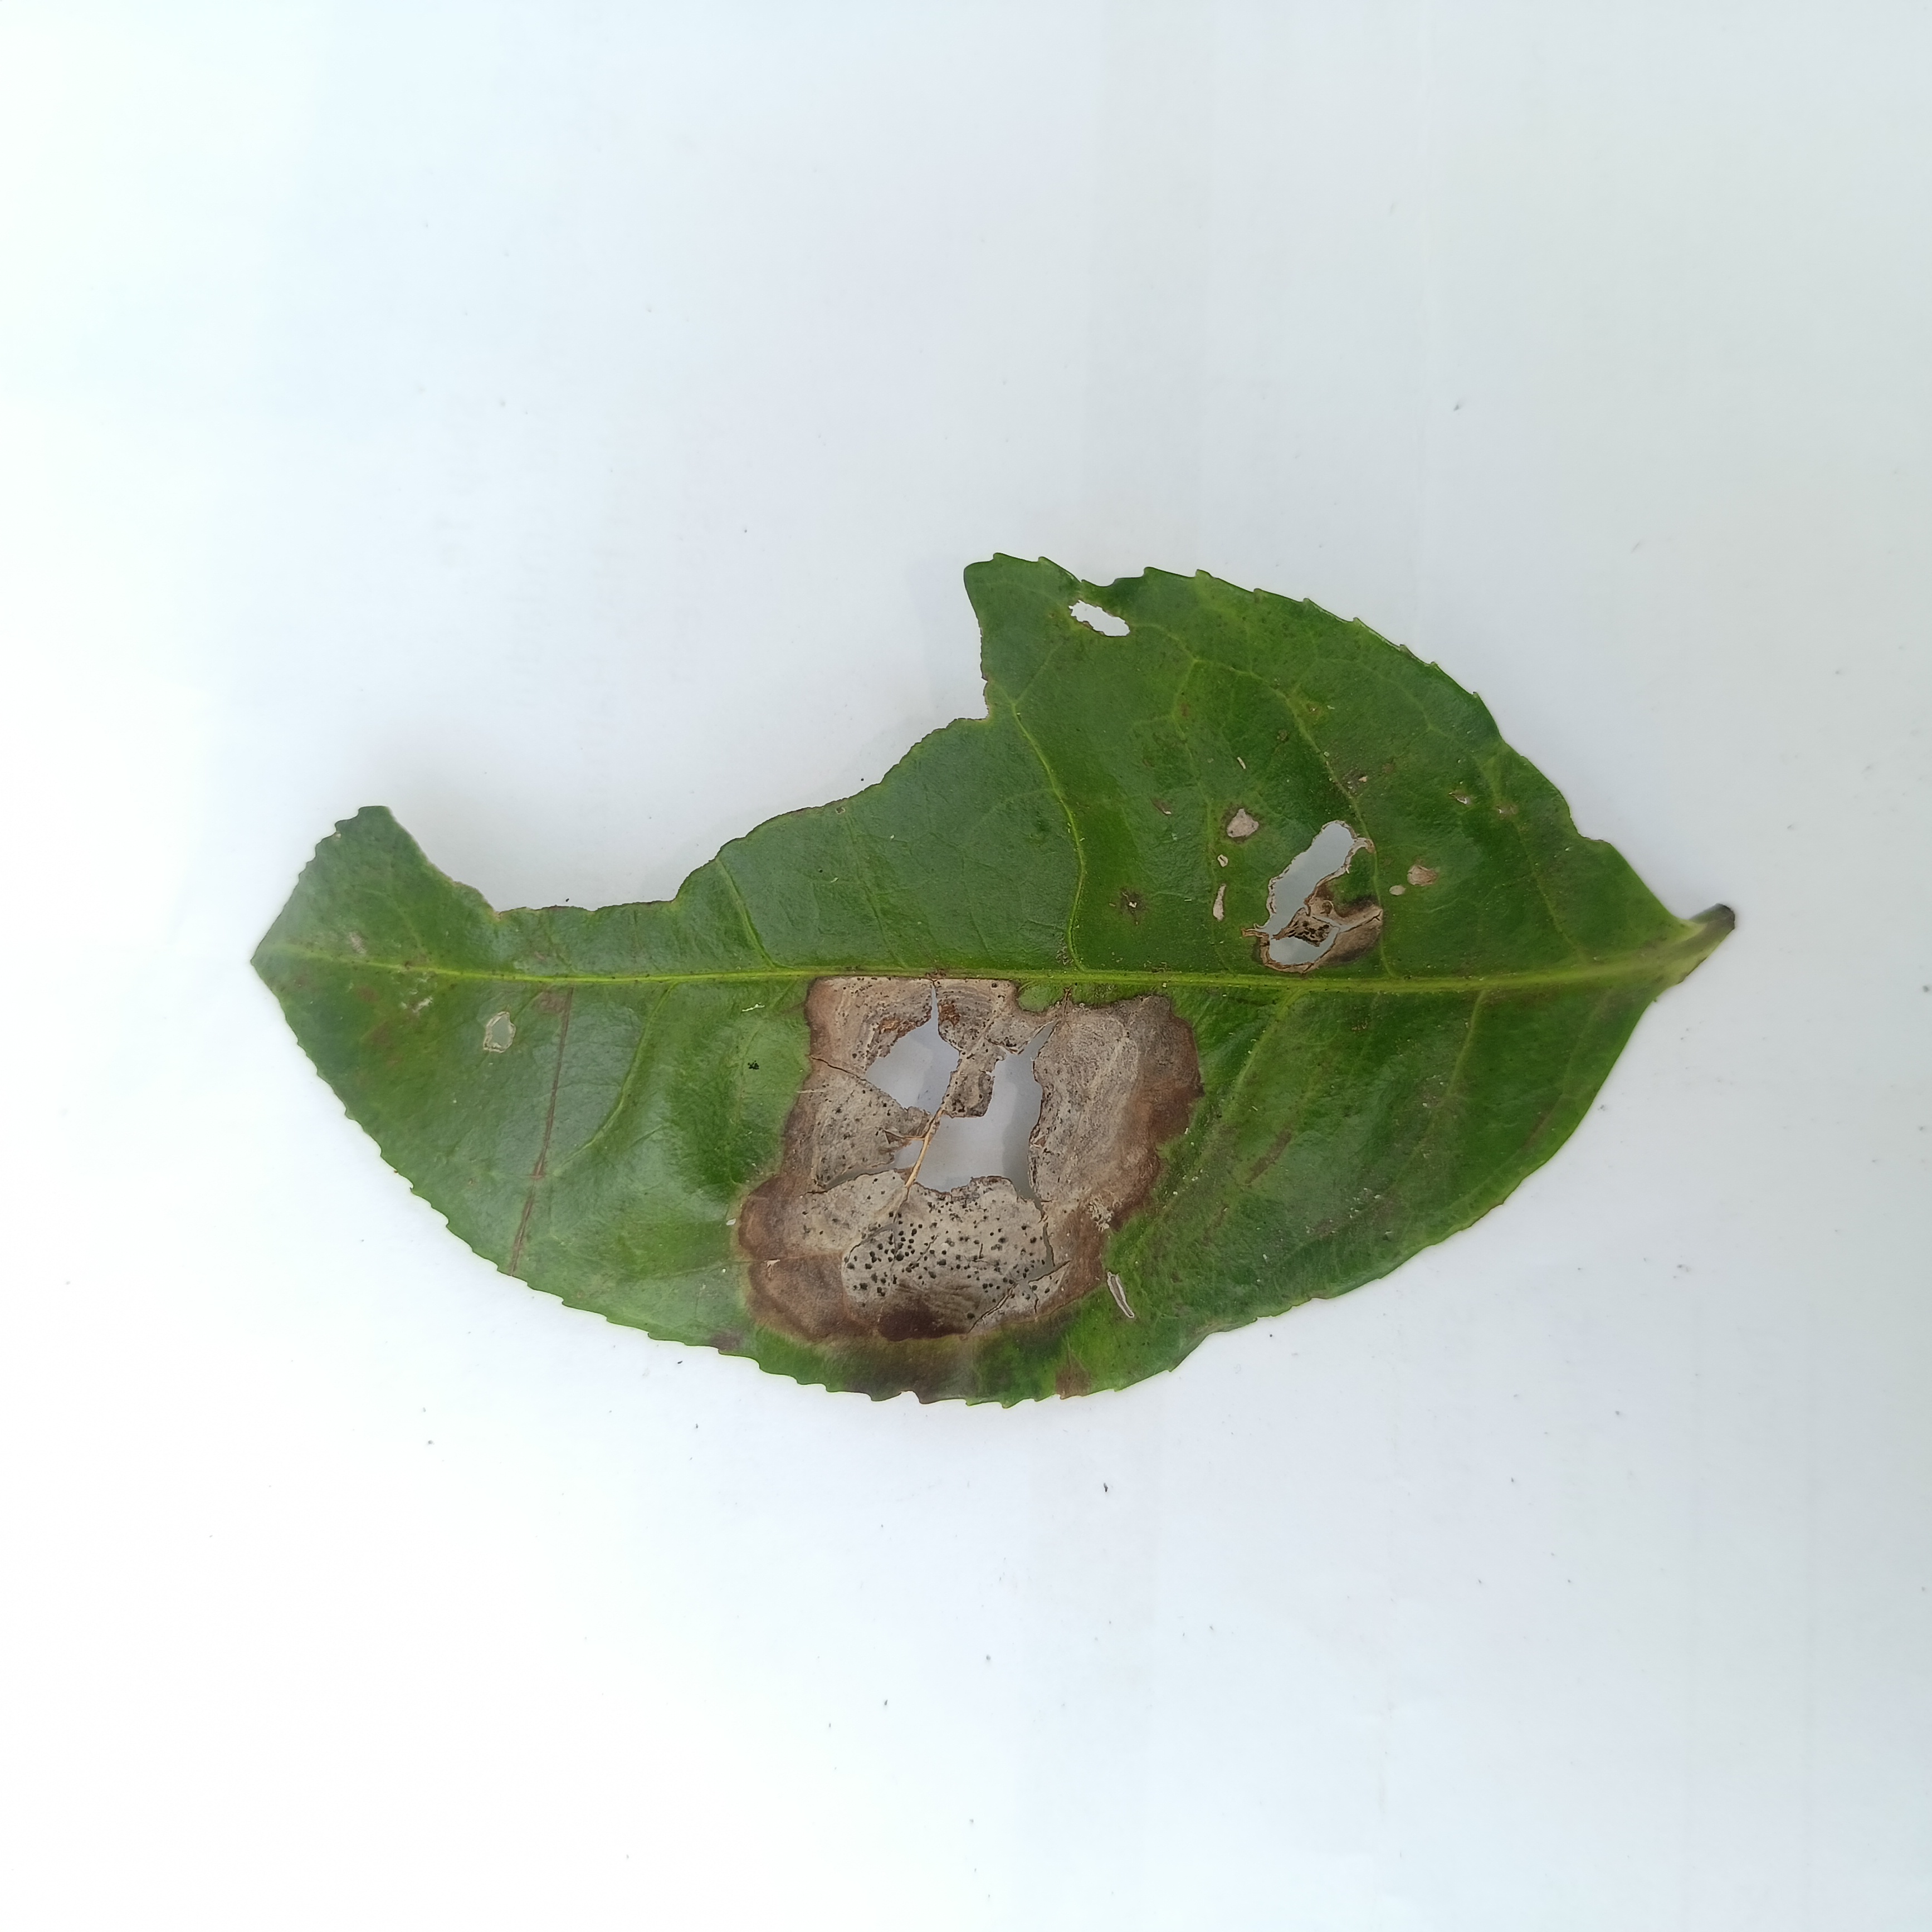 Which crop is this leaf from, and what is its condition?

tea, brown blight
